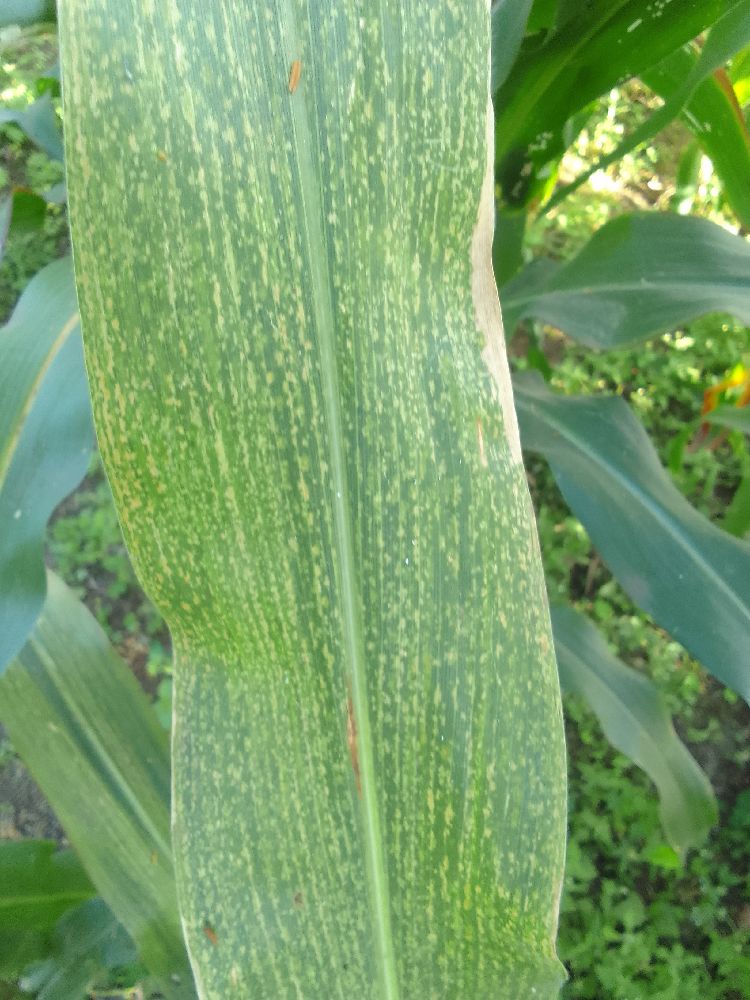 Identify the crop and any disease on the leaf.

maize, maize lethal necrosis
